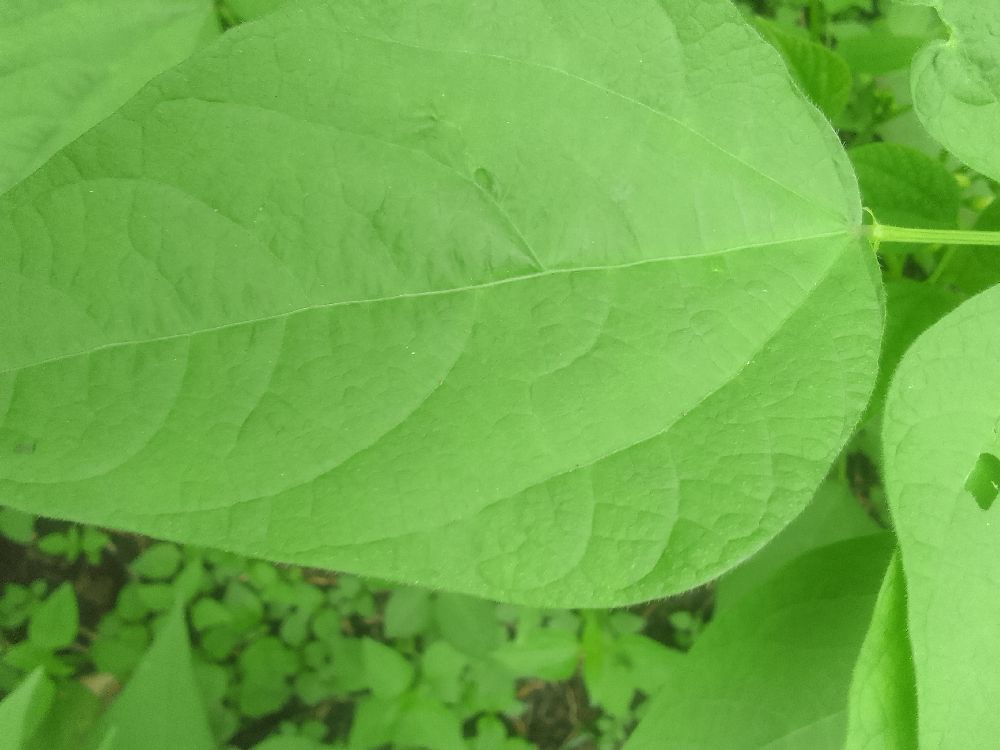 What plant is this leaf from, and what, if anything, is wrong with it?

common bean, healthy
